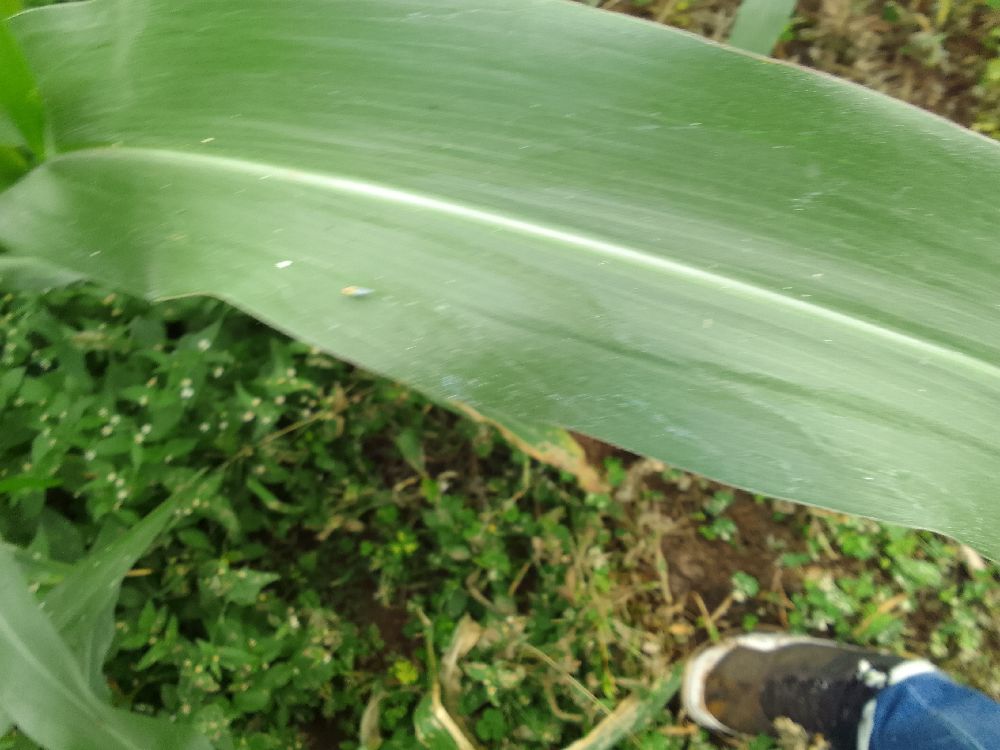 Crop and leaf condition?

maize, healthy
